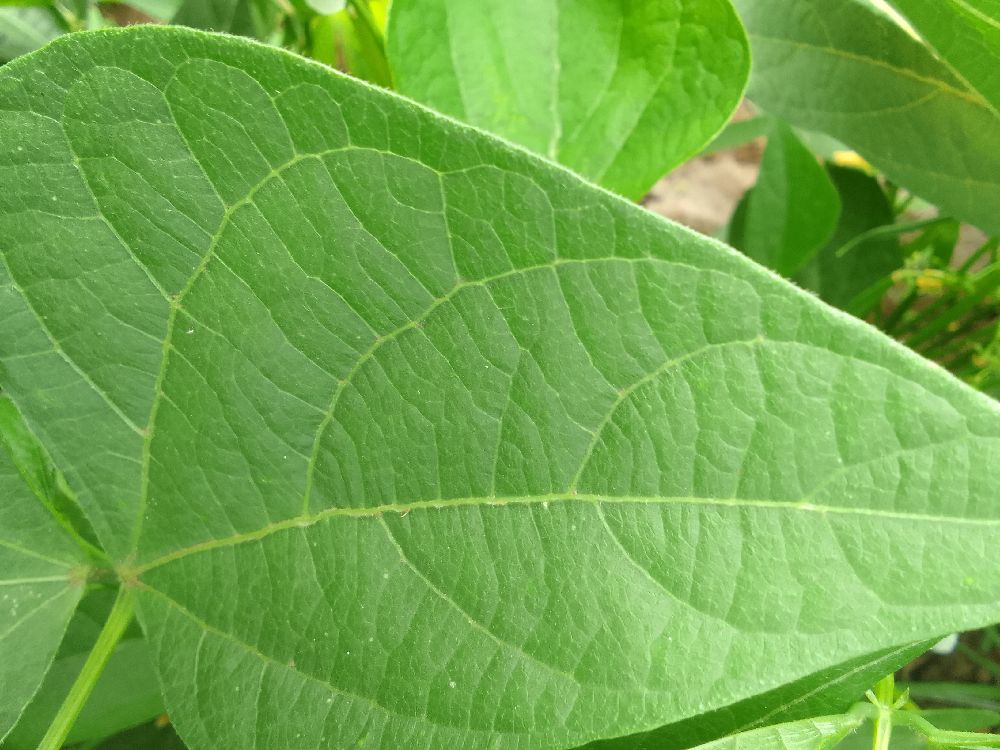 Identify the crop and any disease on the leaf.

common bean, healthy
